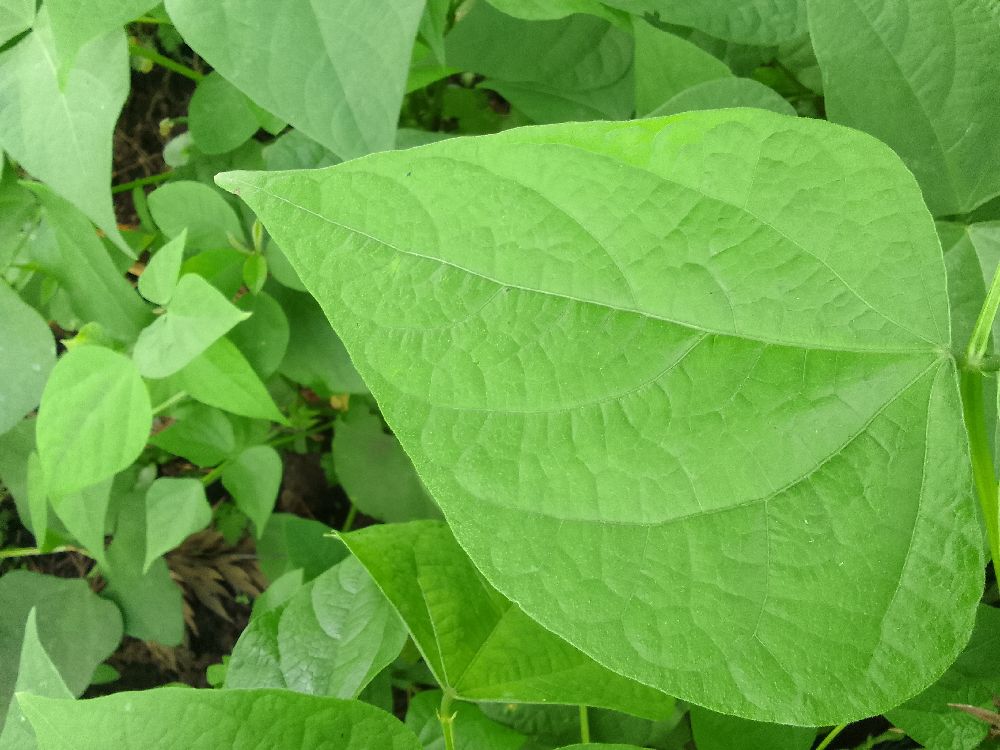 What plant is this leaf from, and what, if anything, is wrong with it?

common bean, healthy
